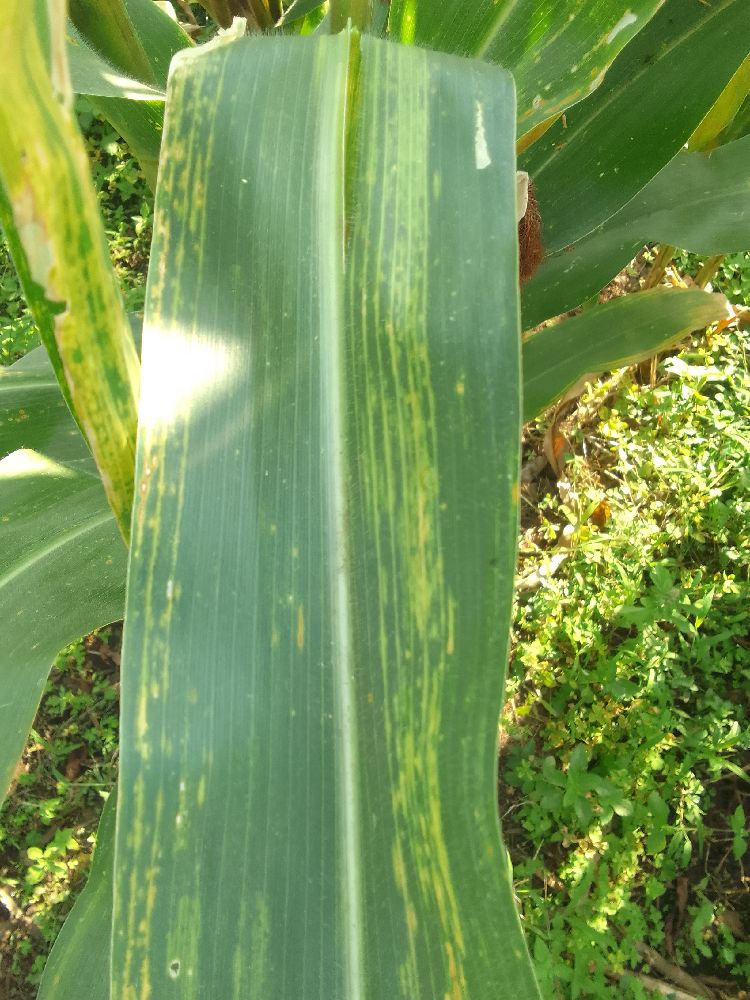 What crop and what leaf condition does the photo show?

maize, maize lethal necrosis
